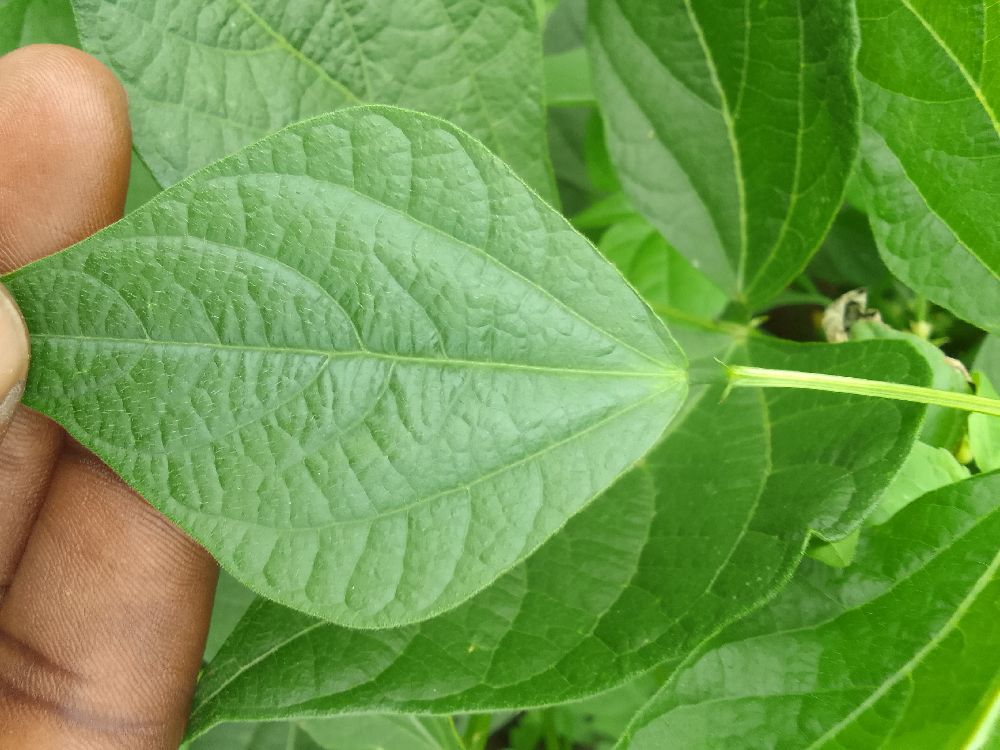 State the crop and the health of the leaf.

common bean, healthy
